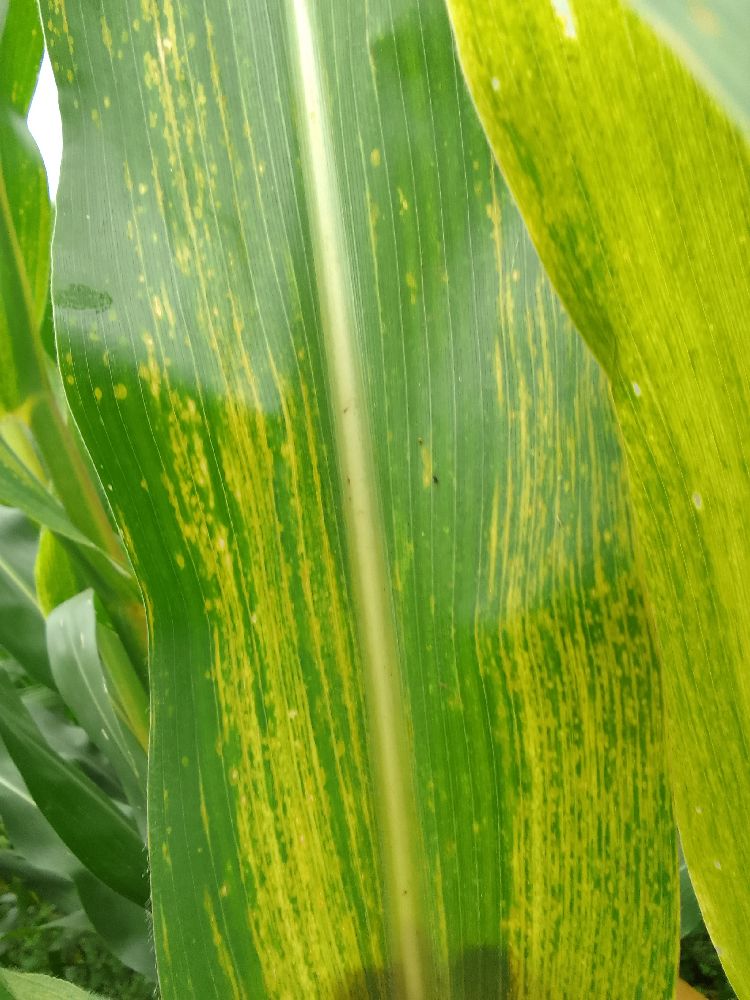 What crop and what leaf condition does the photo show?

maize, maize lethal necrosis
